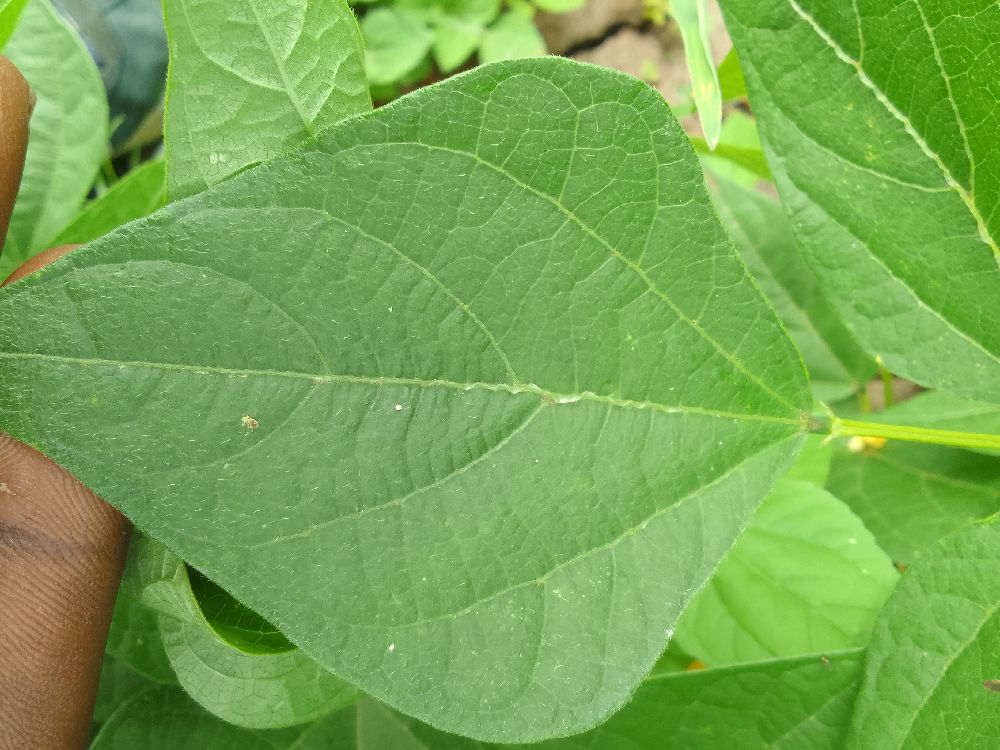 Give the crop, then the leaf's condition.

common bean, healthy
